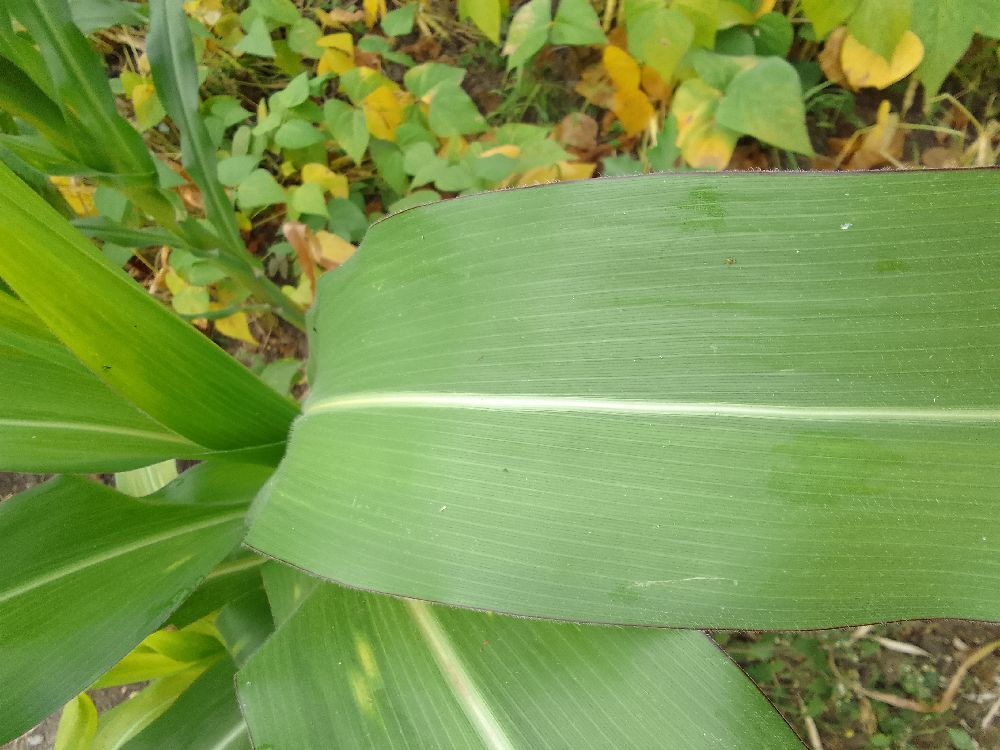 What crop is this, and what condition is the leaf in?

maize, healthy
